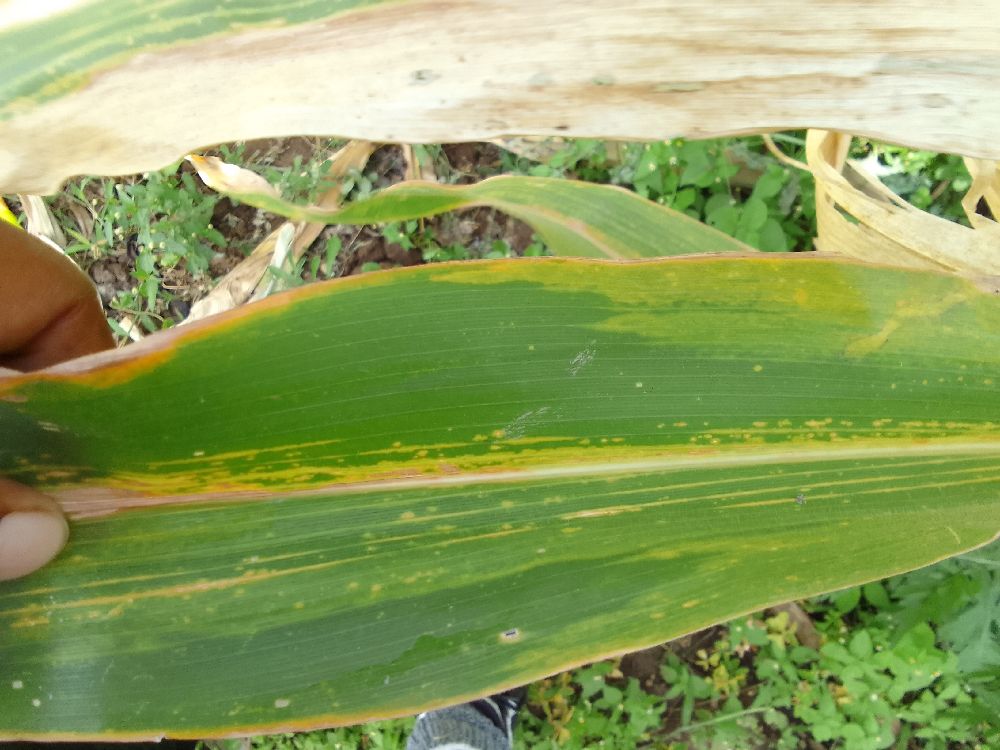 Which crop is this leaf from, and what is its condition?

maize, maize lethal necrosis
